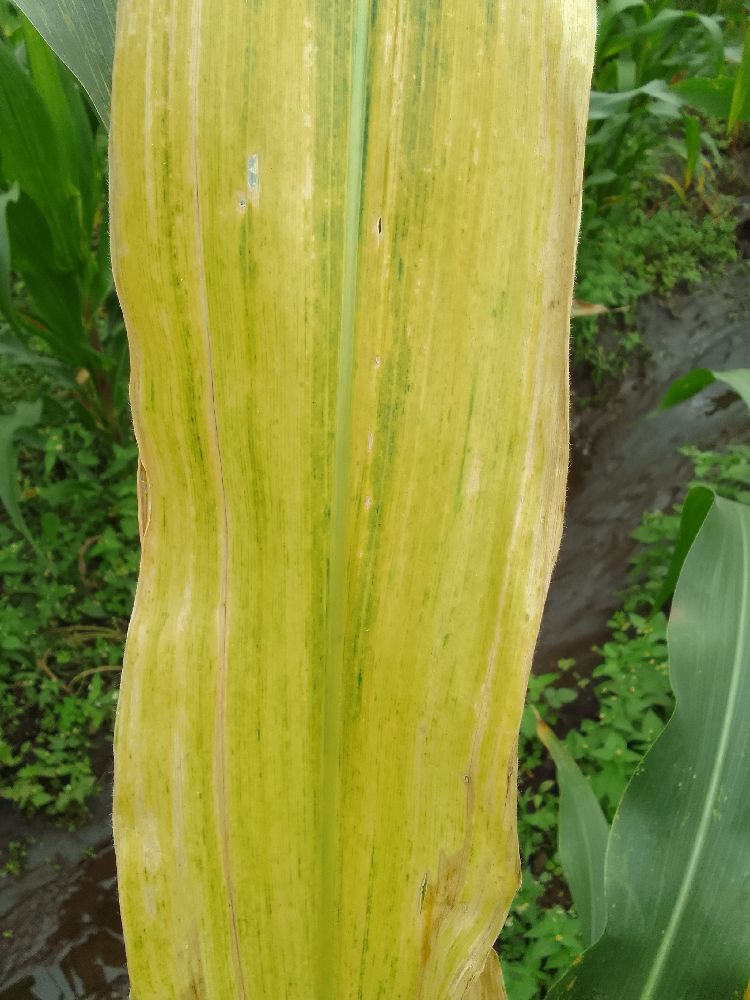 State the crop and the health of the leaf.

maize, maize lethal necrosis
